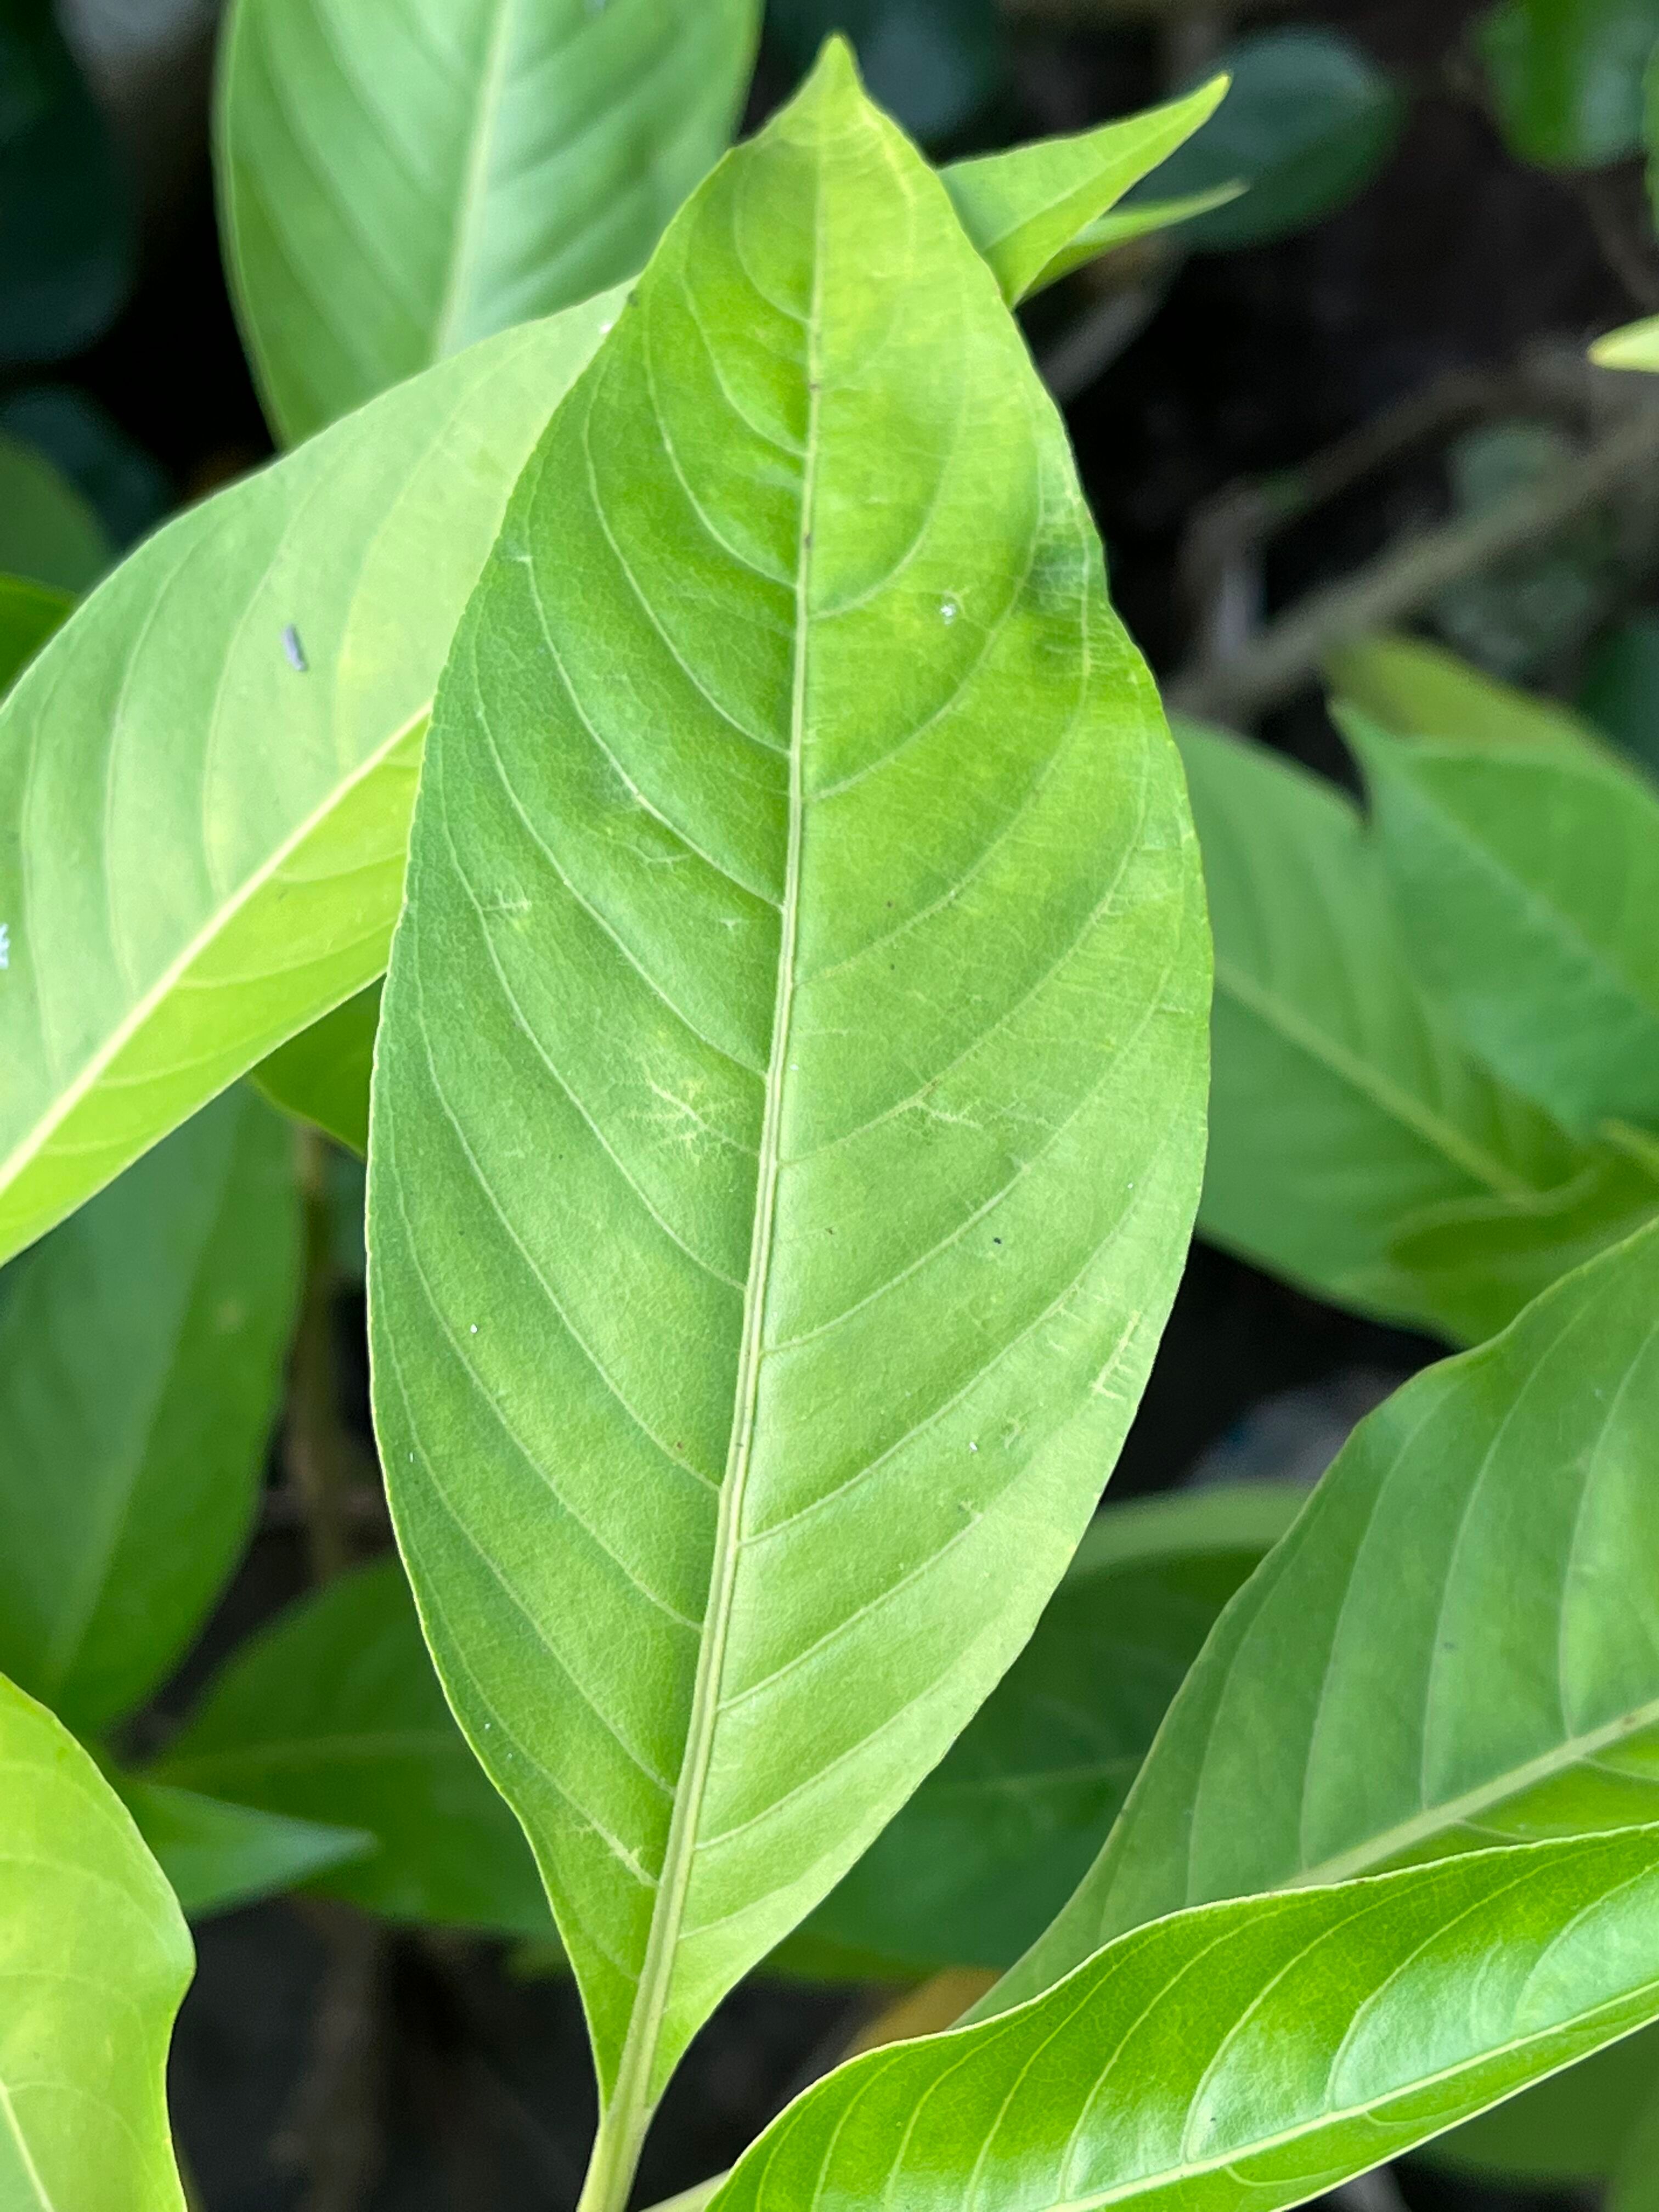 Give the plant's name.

vasaka
